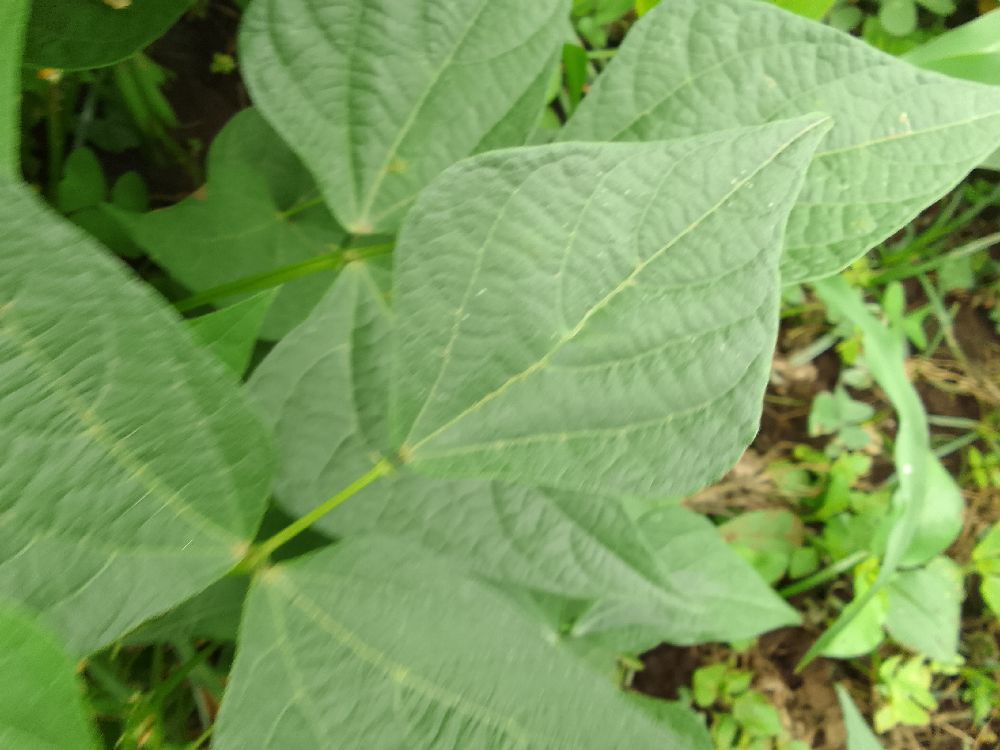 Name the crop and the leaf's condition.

common bean, healthy
